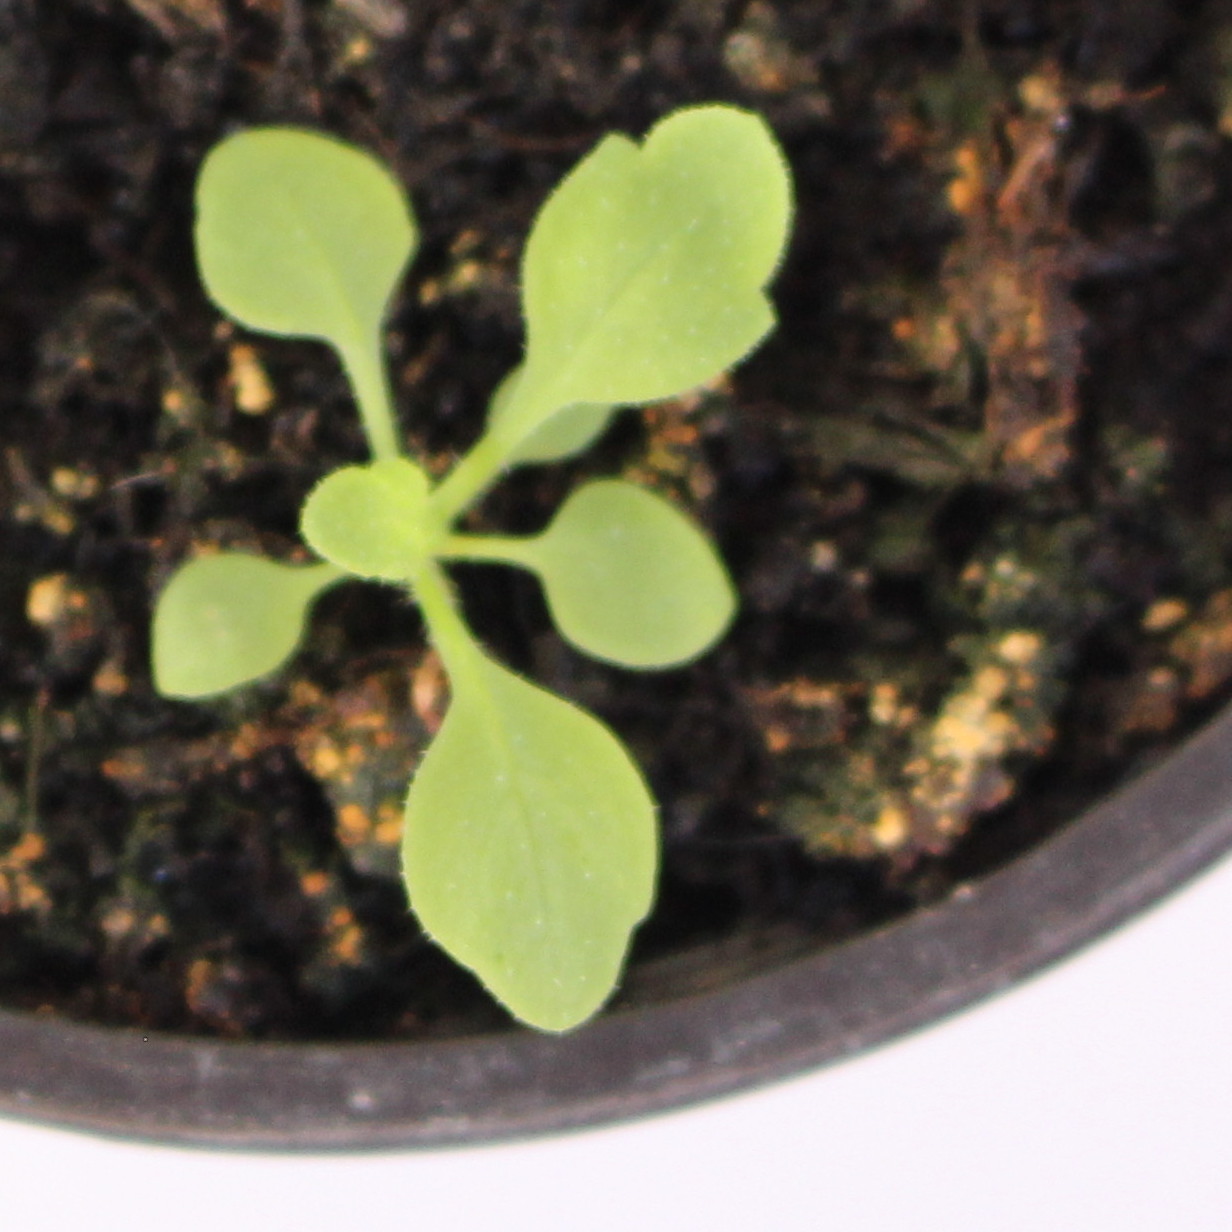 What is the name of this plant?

Papaver rhoeas
